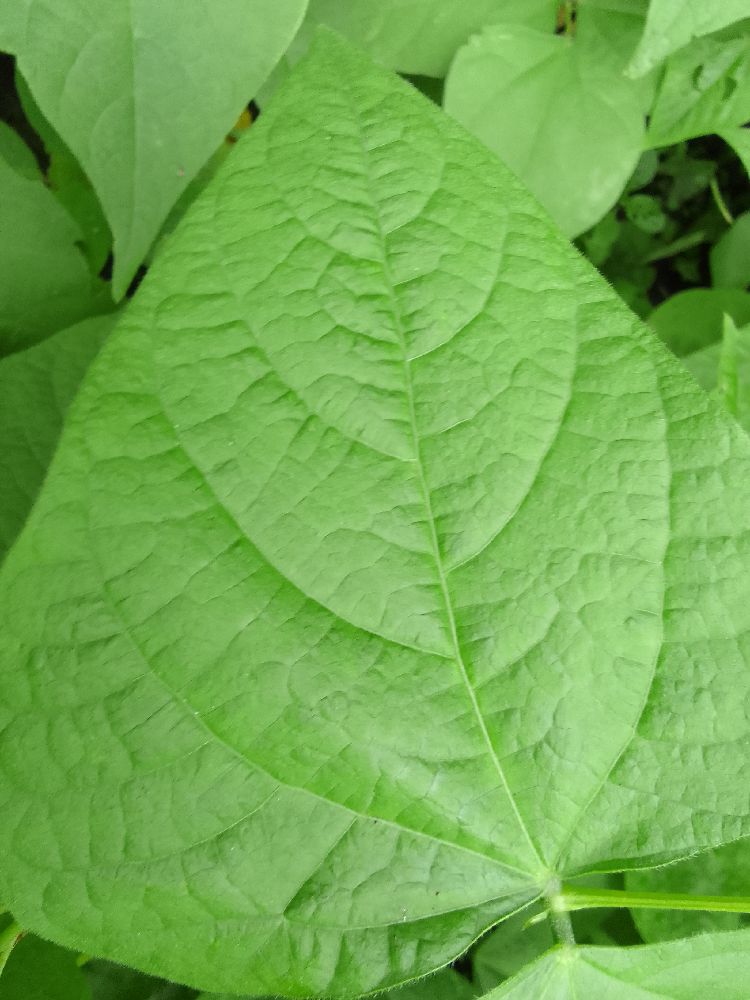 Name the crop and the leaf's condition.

common bean, healthy
